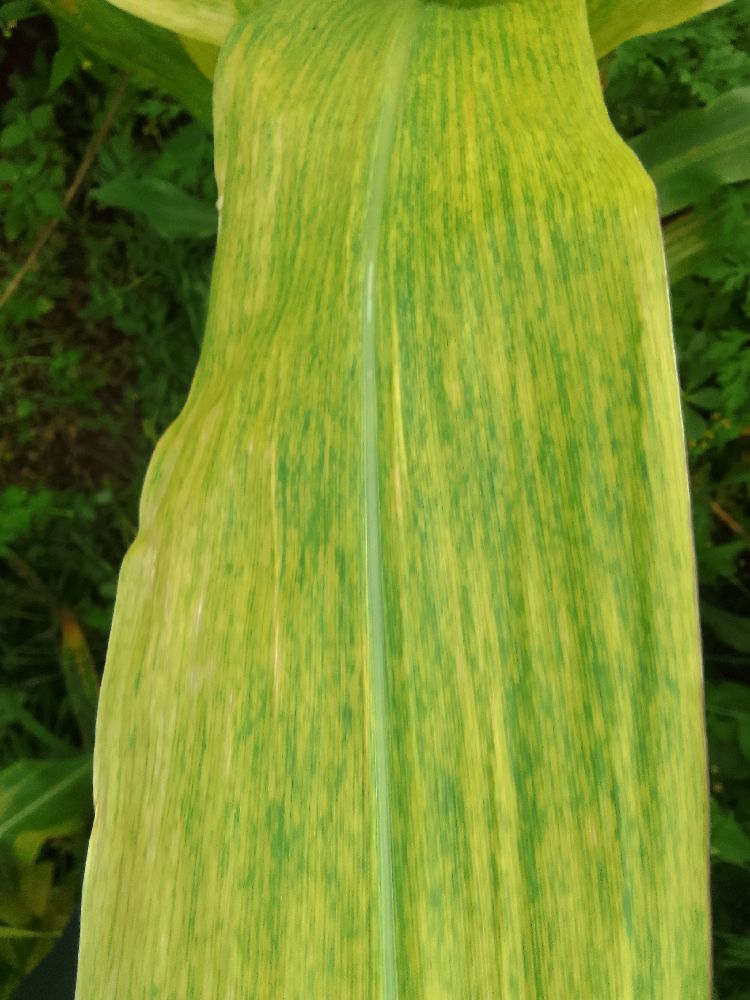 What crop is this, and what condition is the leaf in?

maize, maize lethal necrosis
